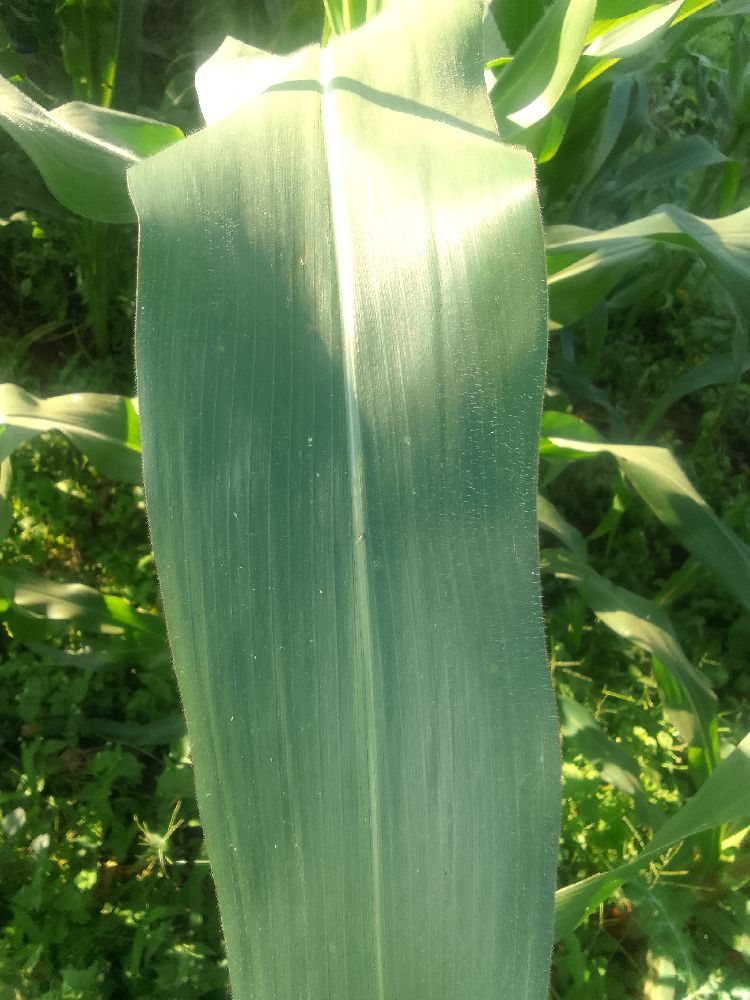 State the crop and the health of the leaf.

maize, healthy
